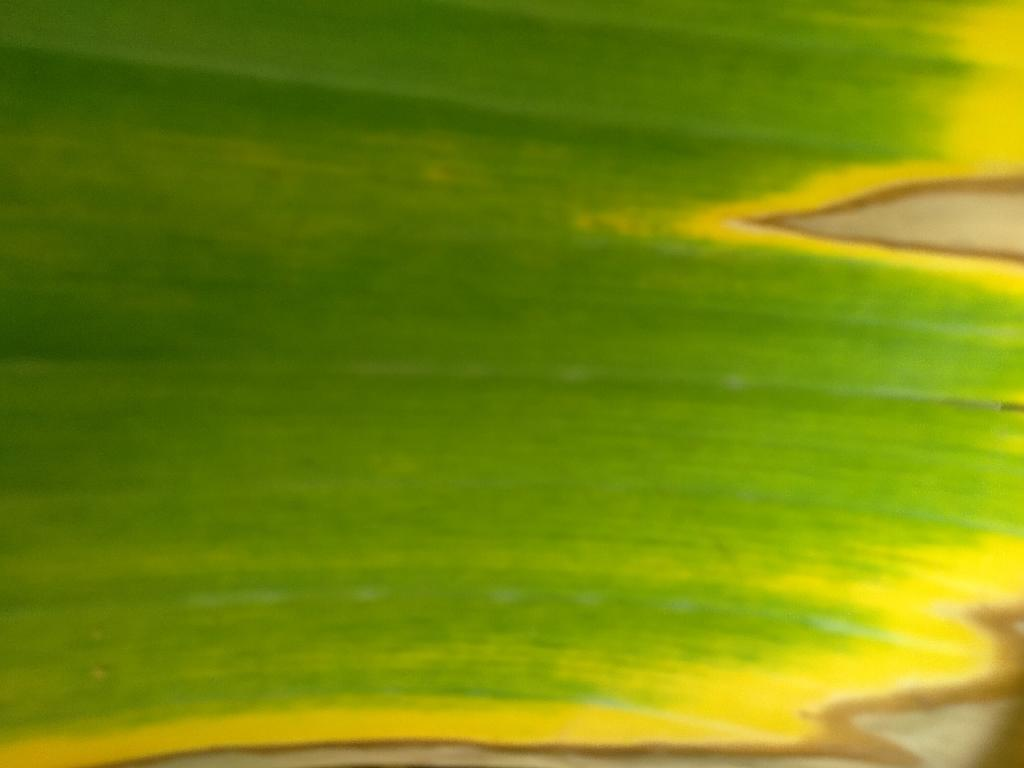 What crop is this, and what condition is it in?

banana, fusarium wilt race 1
